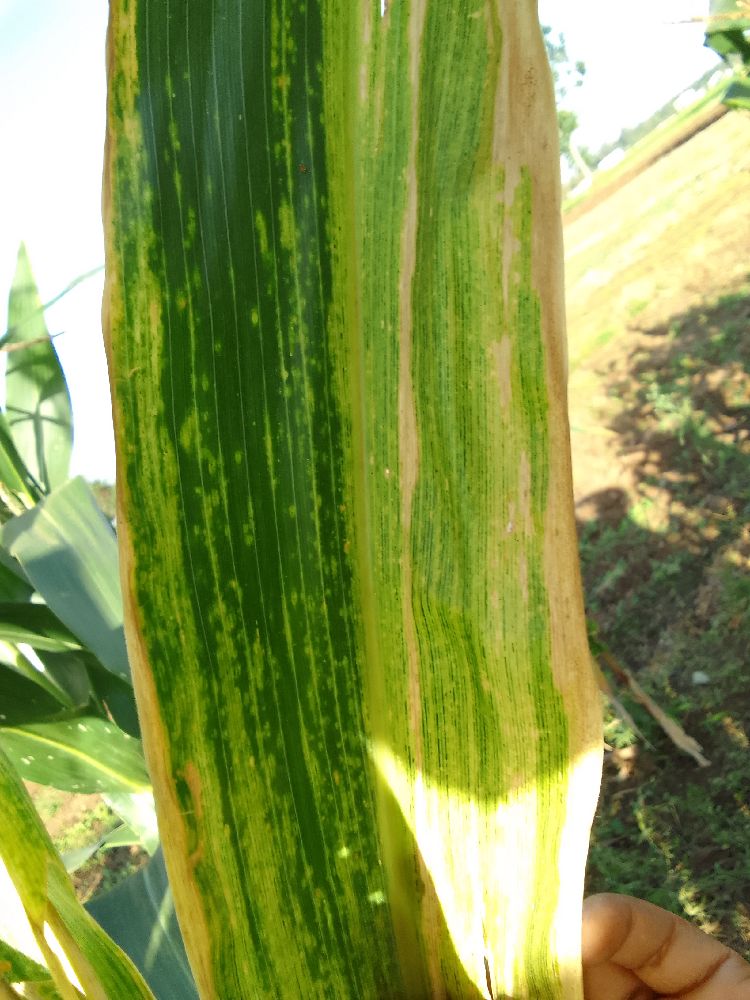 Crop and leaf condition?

maize, maize lethal necrosis
